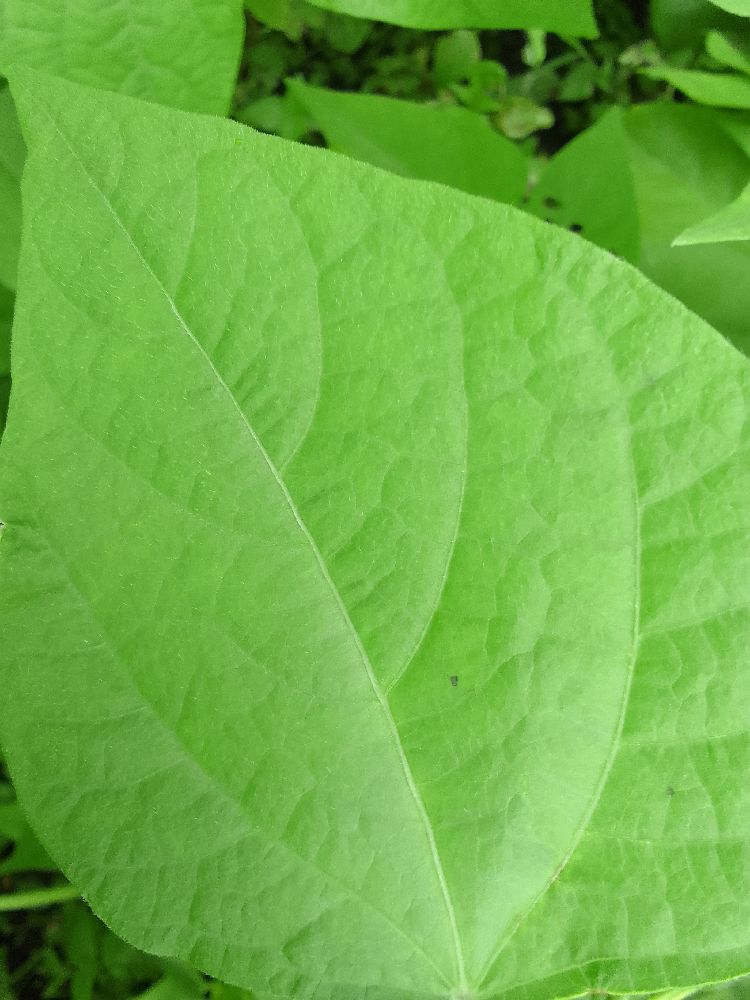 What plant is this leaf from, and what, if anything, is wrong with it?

common bean, healthy
